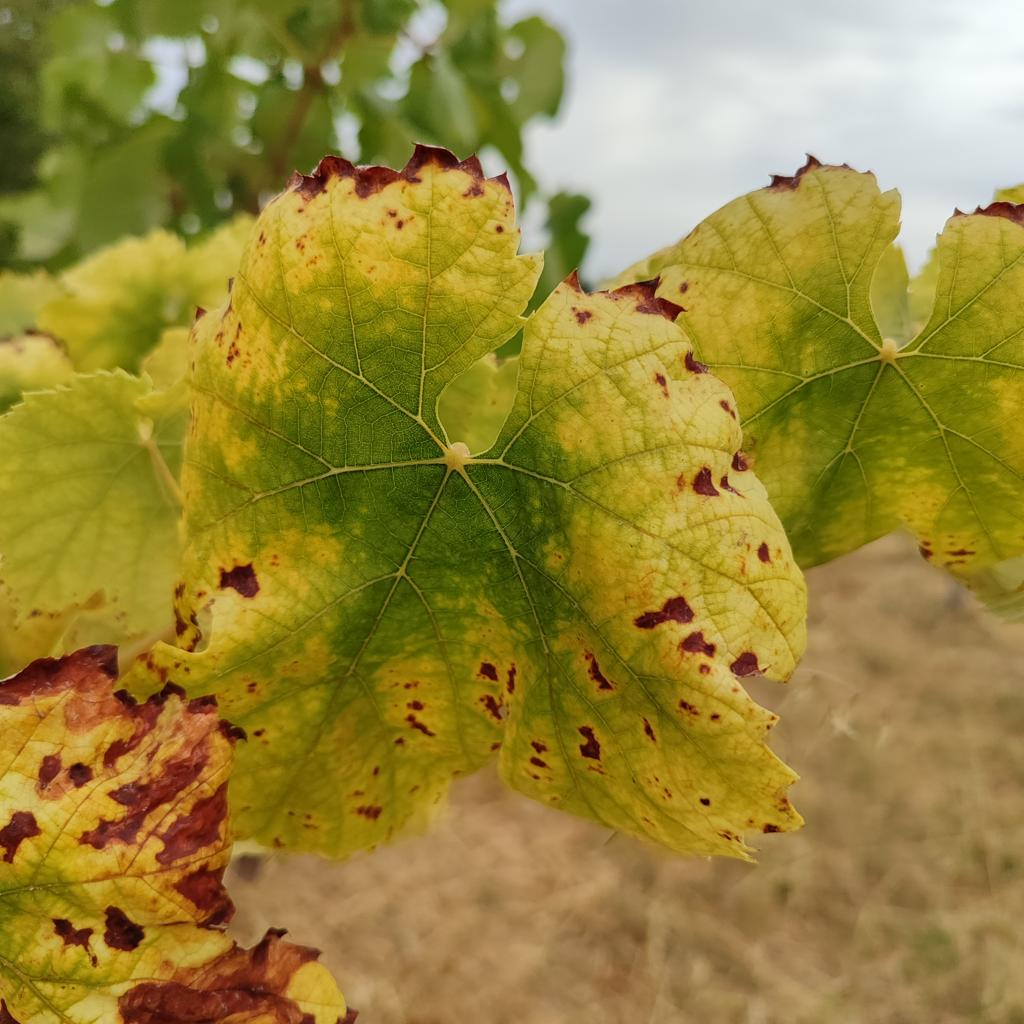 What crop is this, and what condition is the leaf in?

grapevine, esca complex
